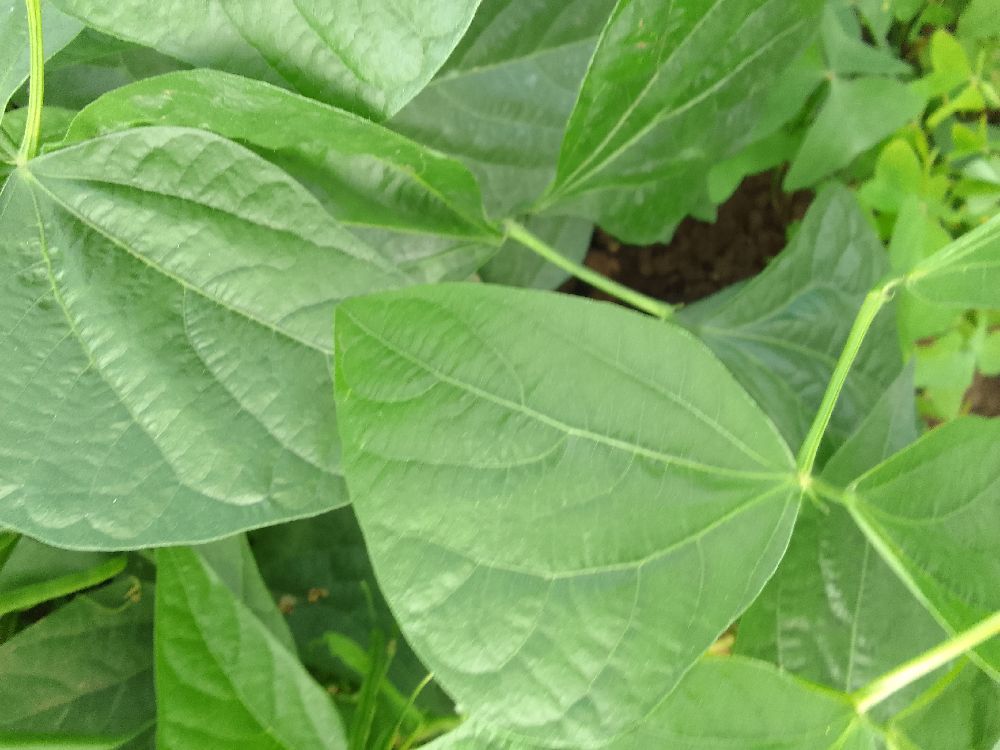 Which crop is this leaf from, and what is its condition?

common bean, healthy
